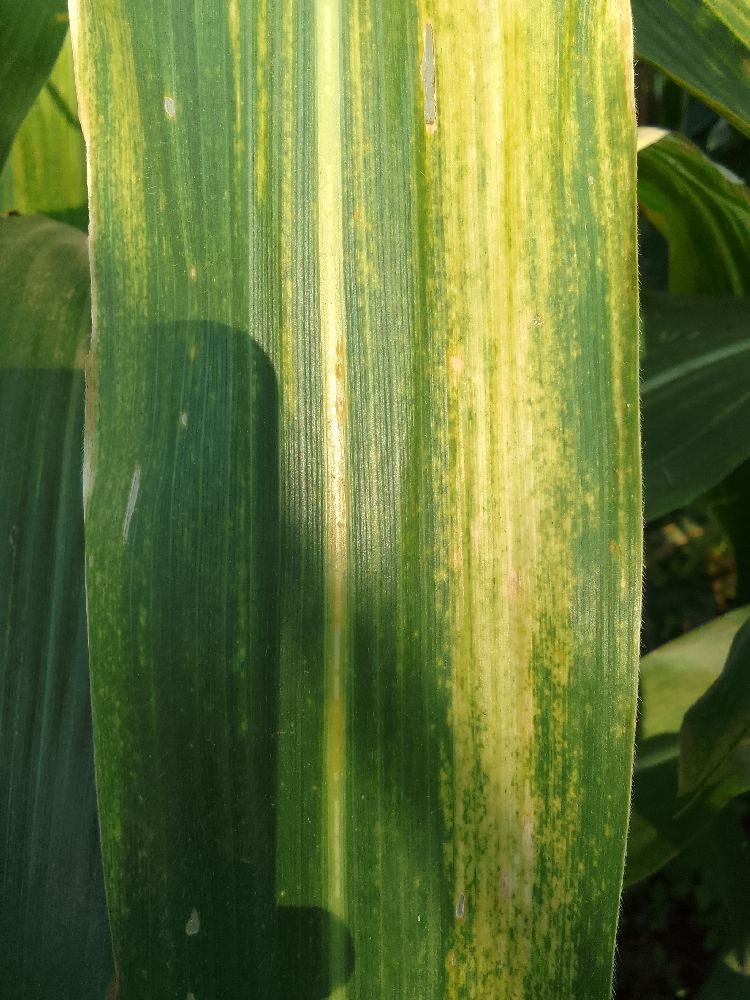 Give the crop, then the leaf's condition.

maize, maize lethal necrosis
